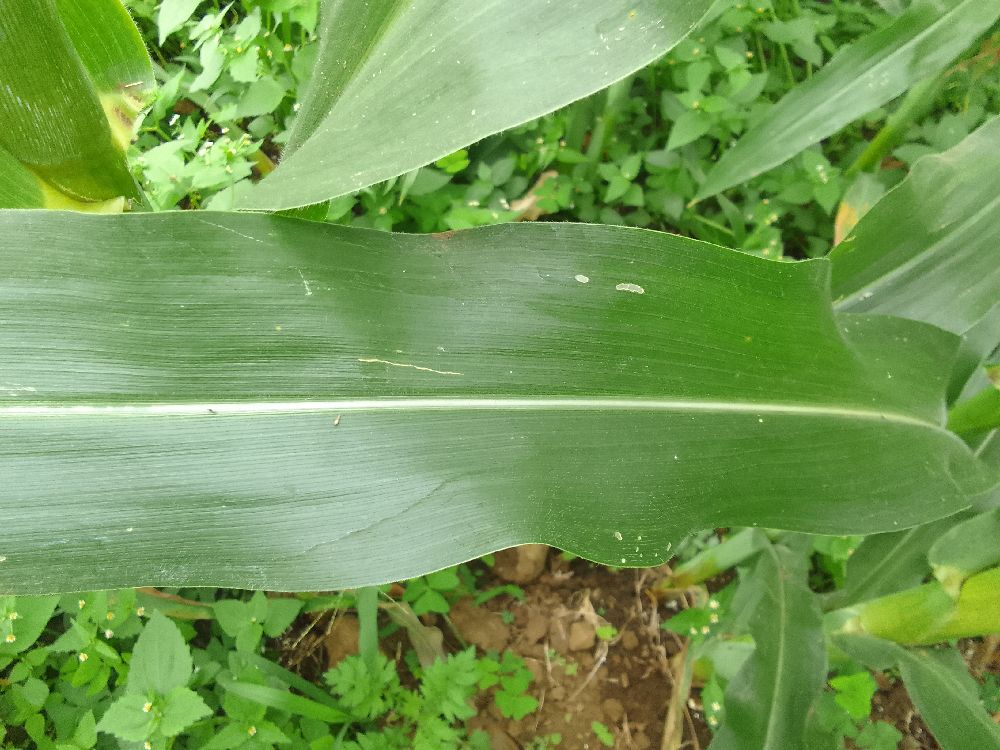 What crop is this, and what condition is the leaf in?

maize, healthy
